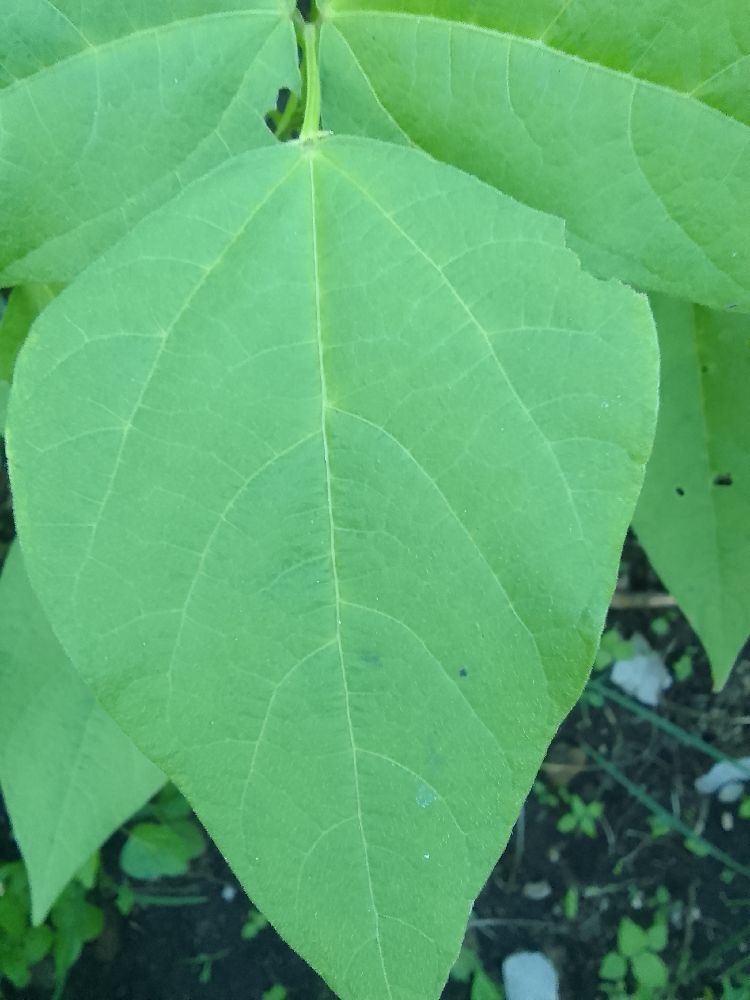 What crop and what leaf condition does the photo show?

common bean, healthy
